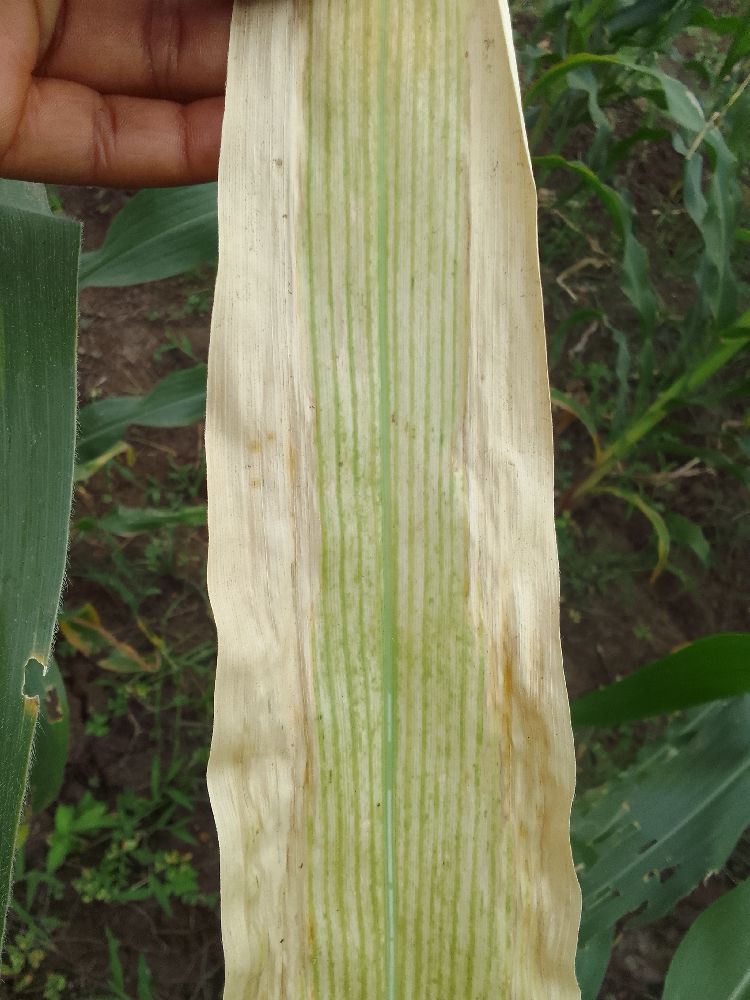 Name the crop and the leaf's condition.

maize, maize lethal necrosis
